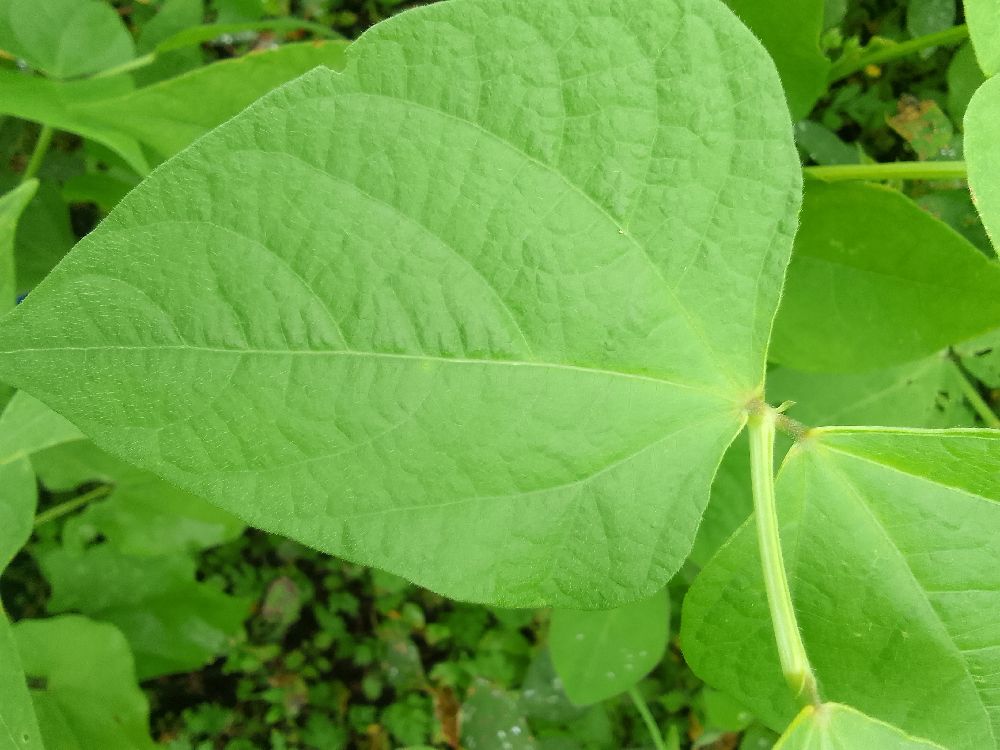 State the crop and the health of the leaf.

common bean, healthy
